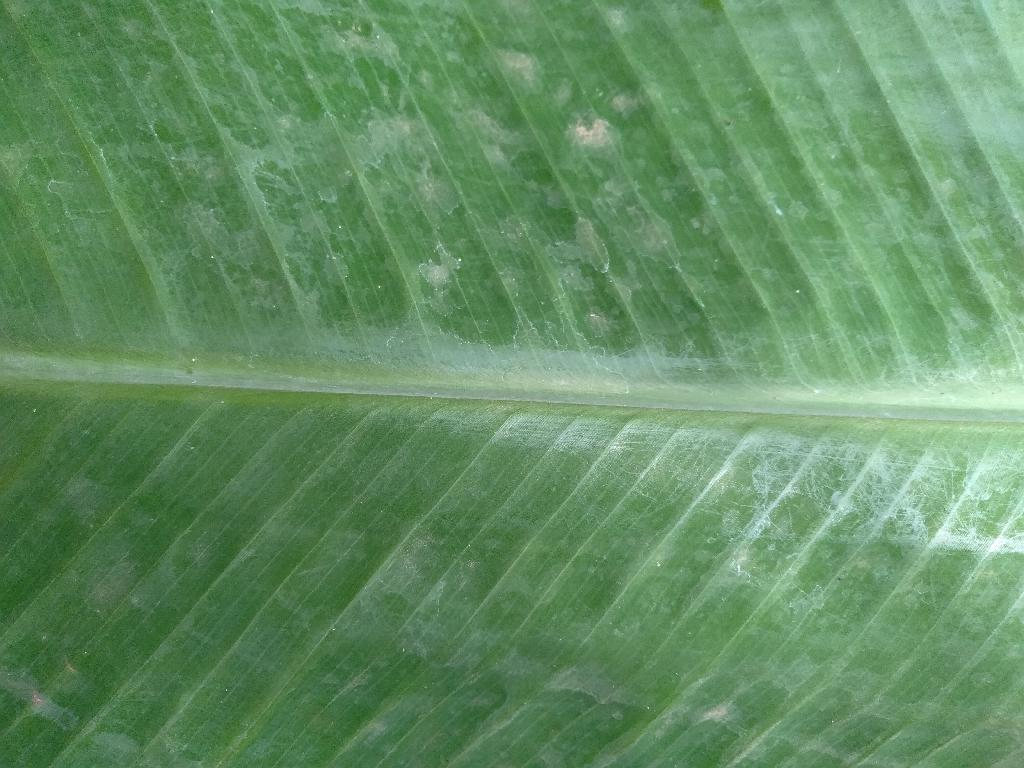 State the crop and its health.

banana, healthy
